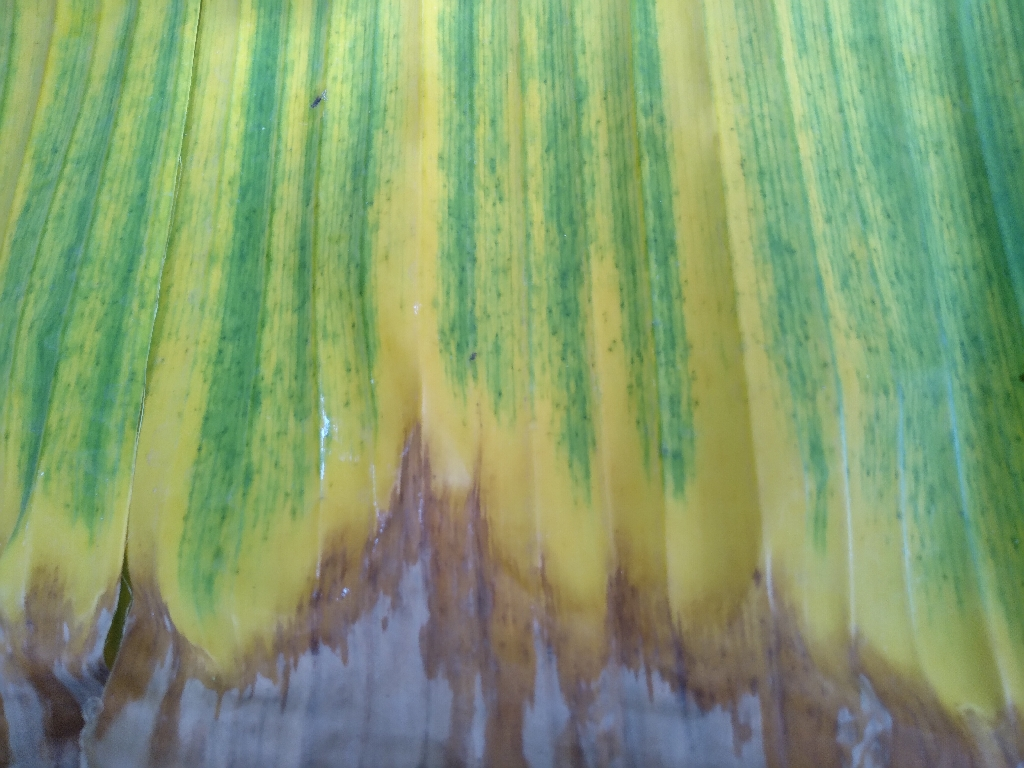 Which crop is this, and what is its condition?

banana, fusarium wilt race 1
